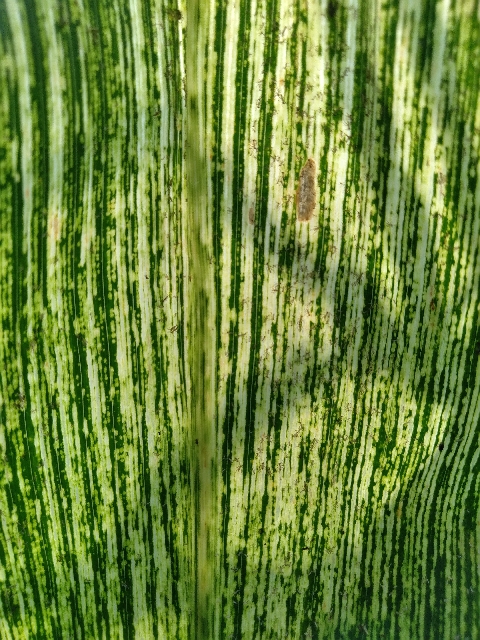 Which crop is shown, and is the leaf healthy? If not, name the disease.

maize, maize streak virus
